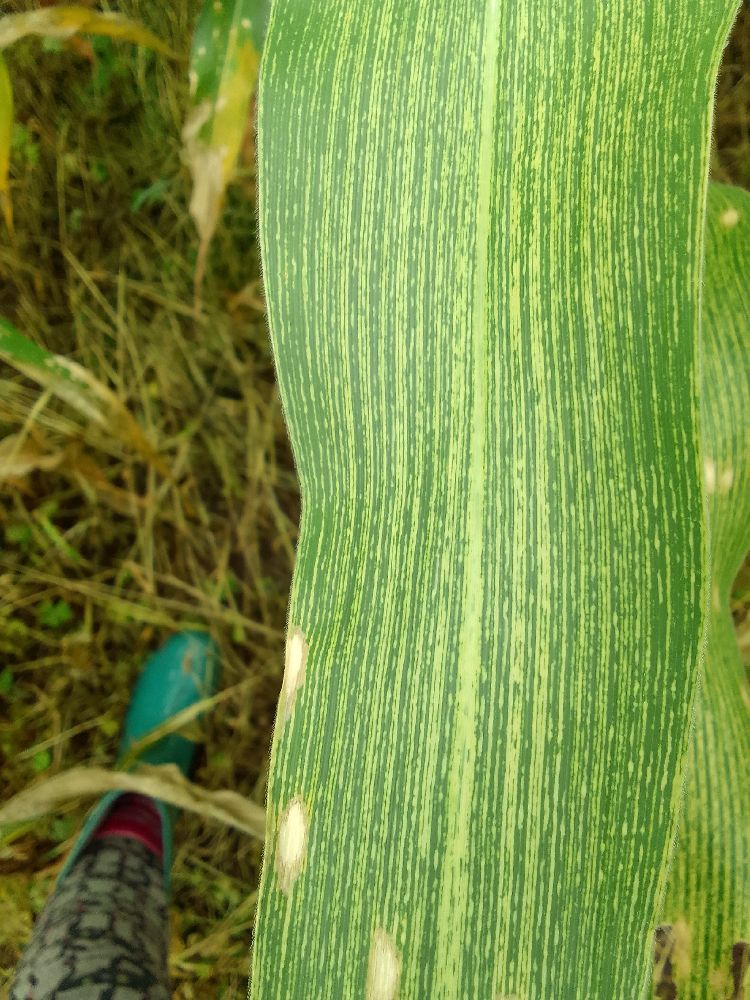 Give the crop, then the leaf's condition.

maize, healthy
